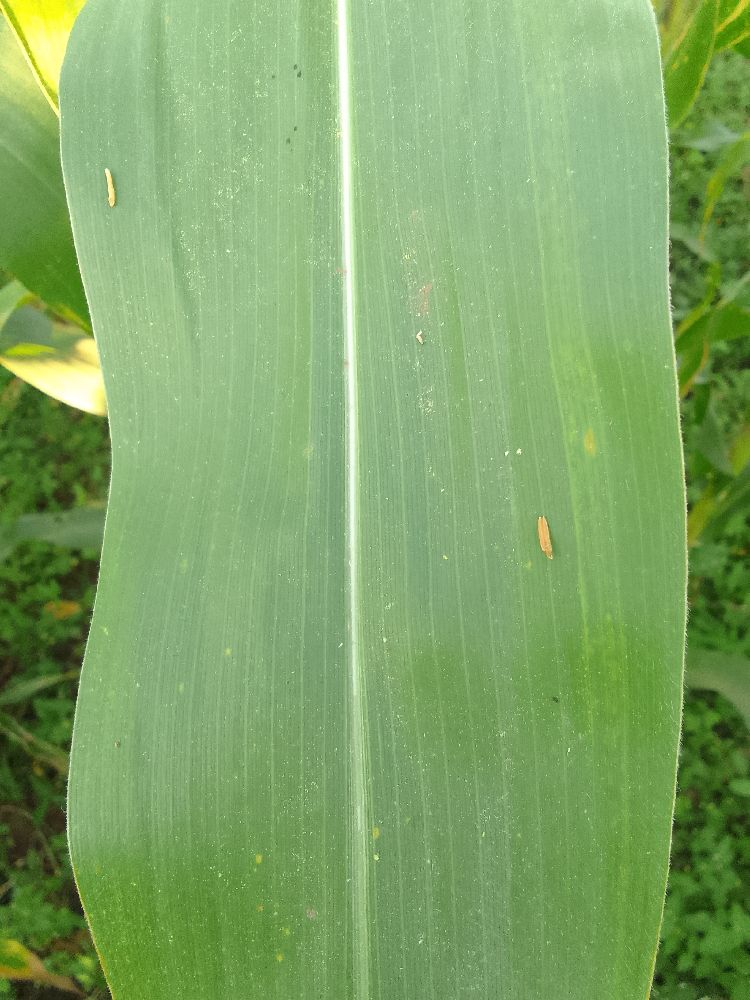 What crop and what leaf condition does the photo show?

maize, healthy
